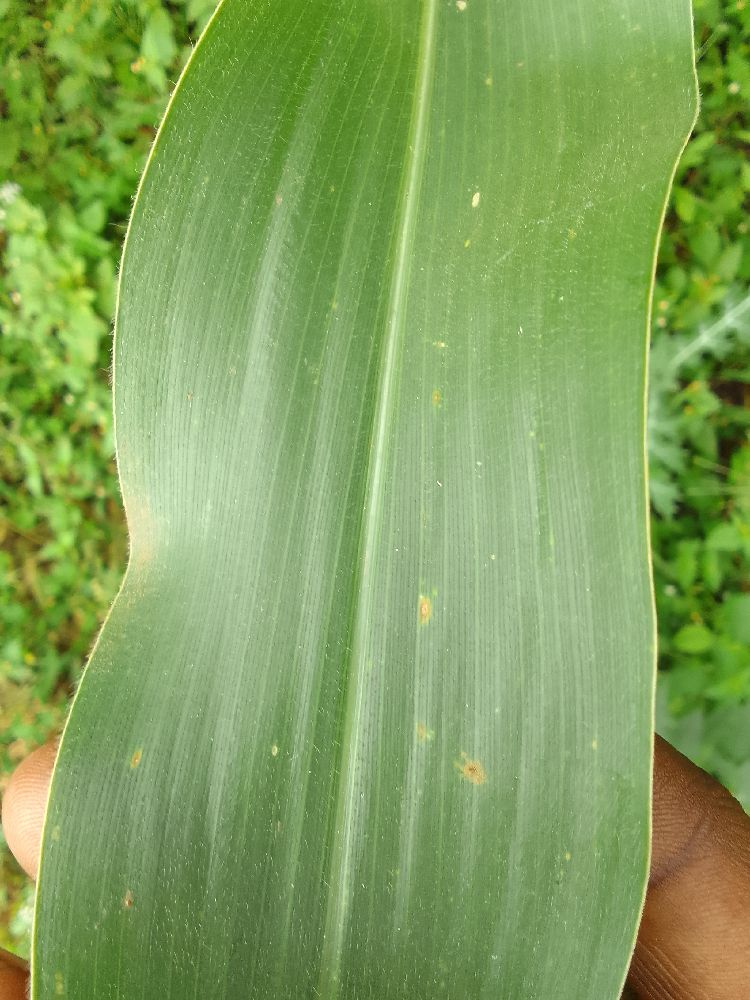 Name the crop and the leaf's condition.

maize, healthy
